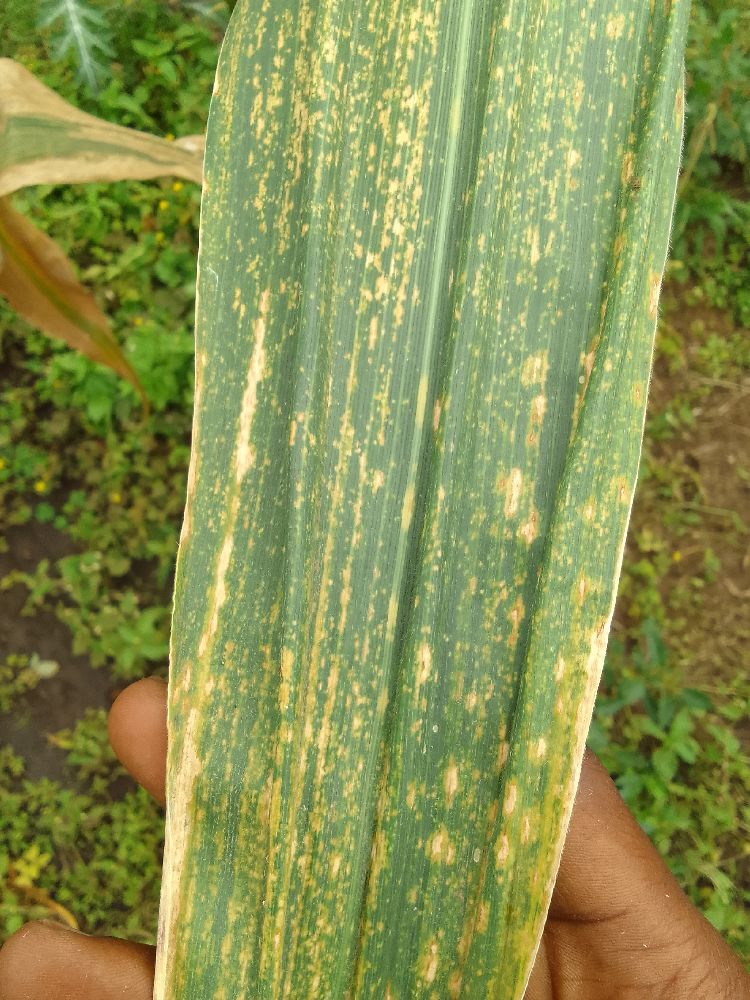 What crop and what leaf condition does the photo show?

maize, maize lethal necrosis
